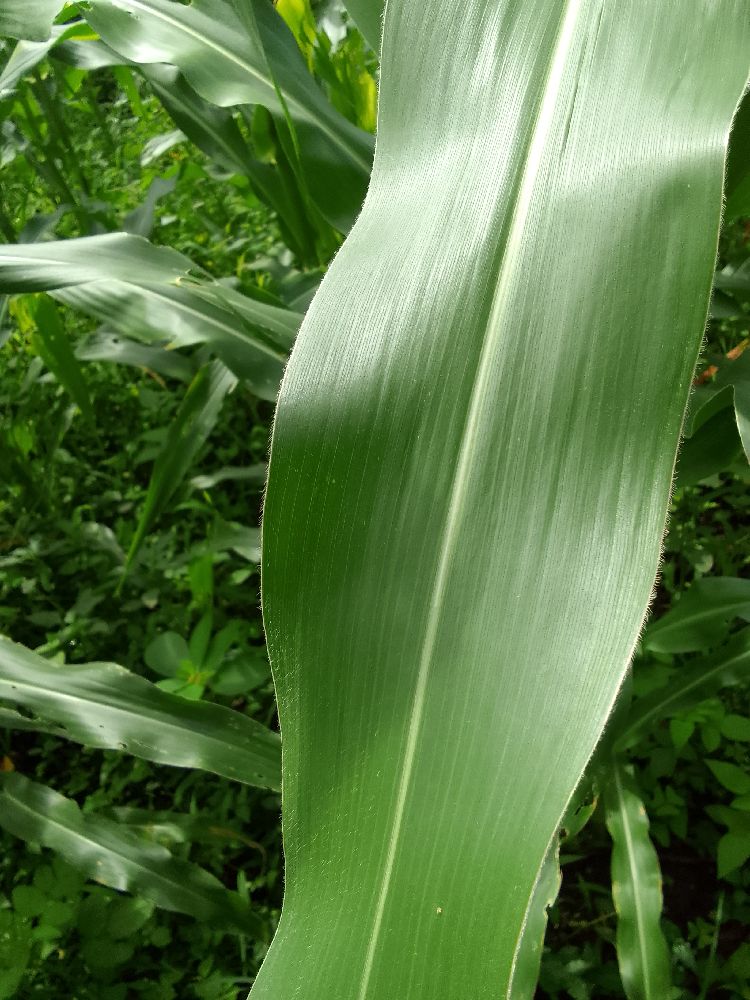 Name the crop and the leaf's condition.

maize, healthy
